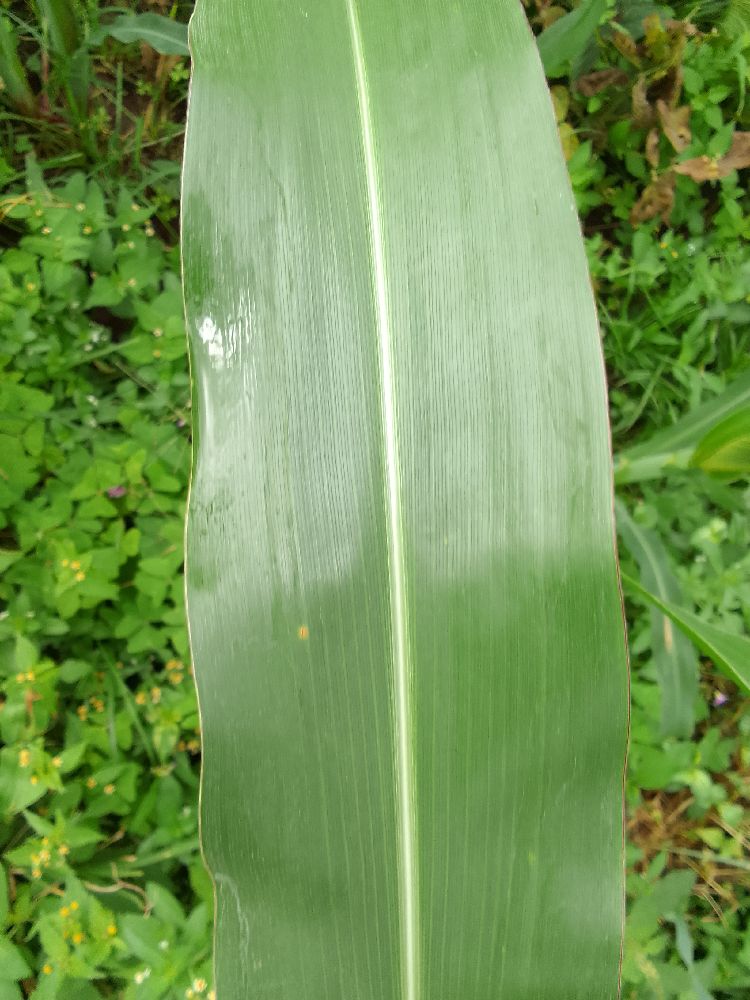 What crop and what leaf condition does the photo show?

maize, healthy
